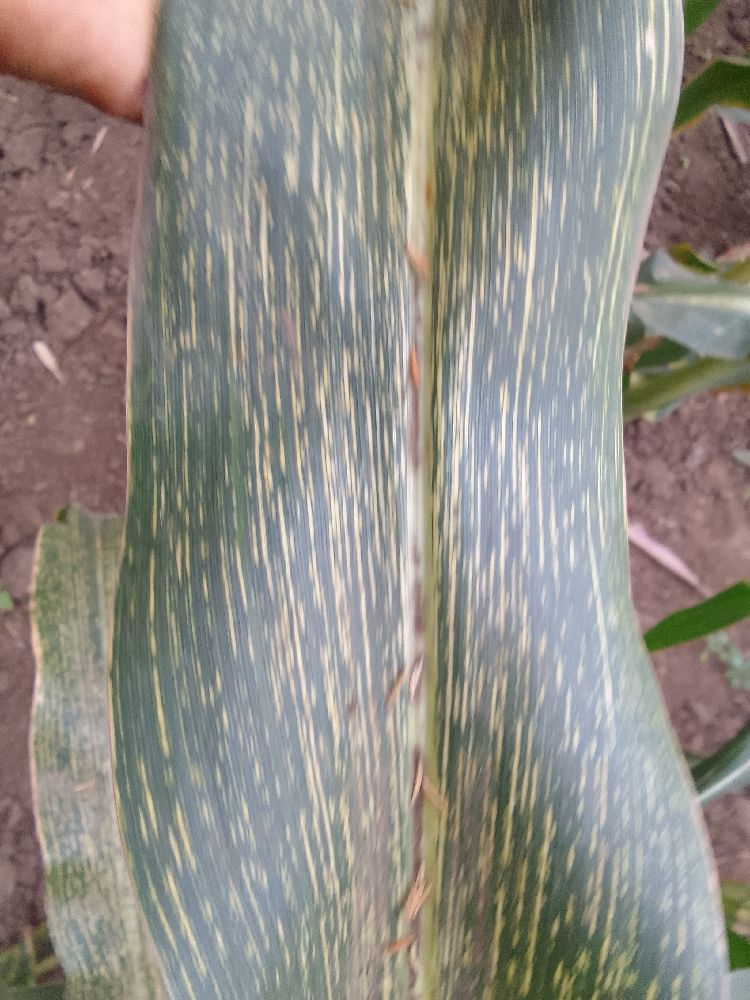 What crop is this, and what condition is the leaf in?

maize, maize streak virus
